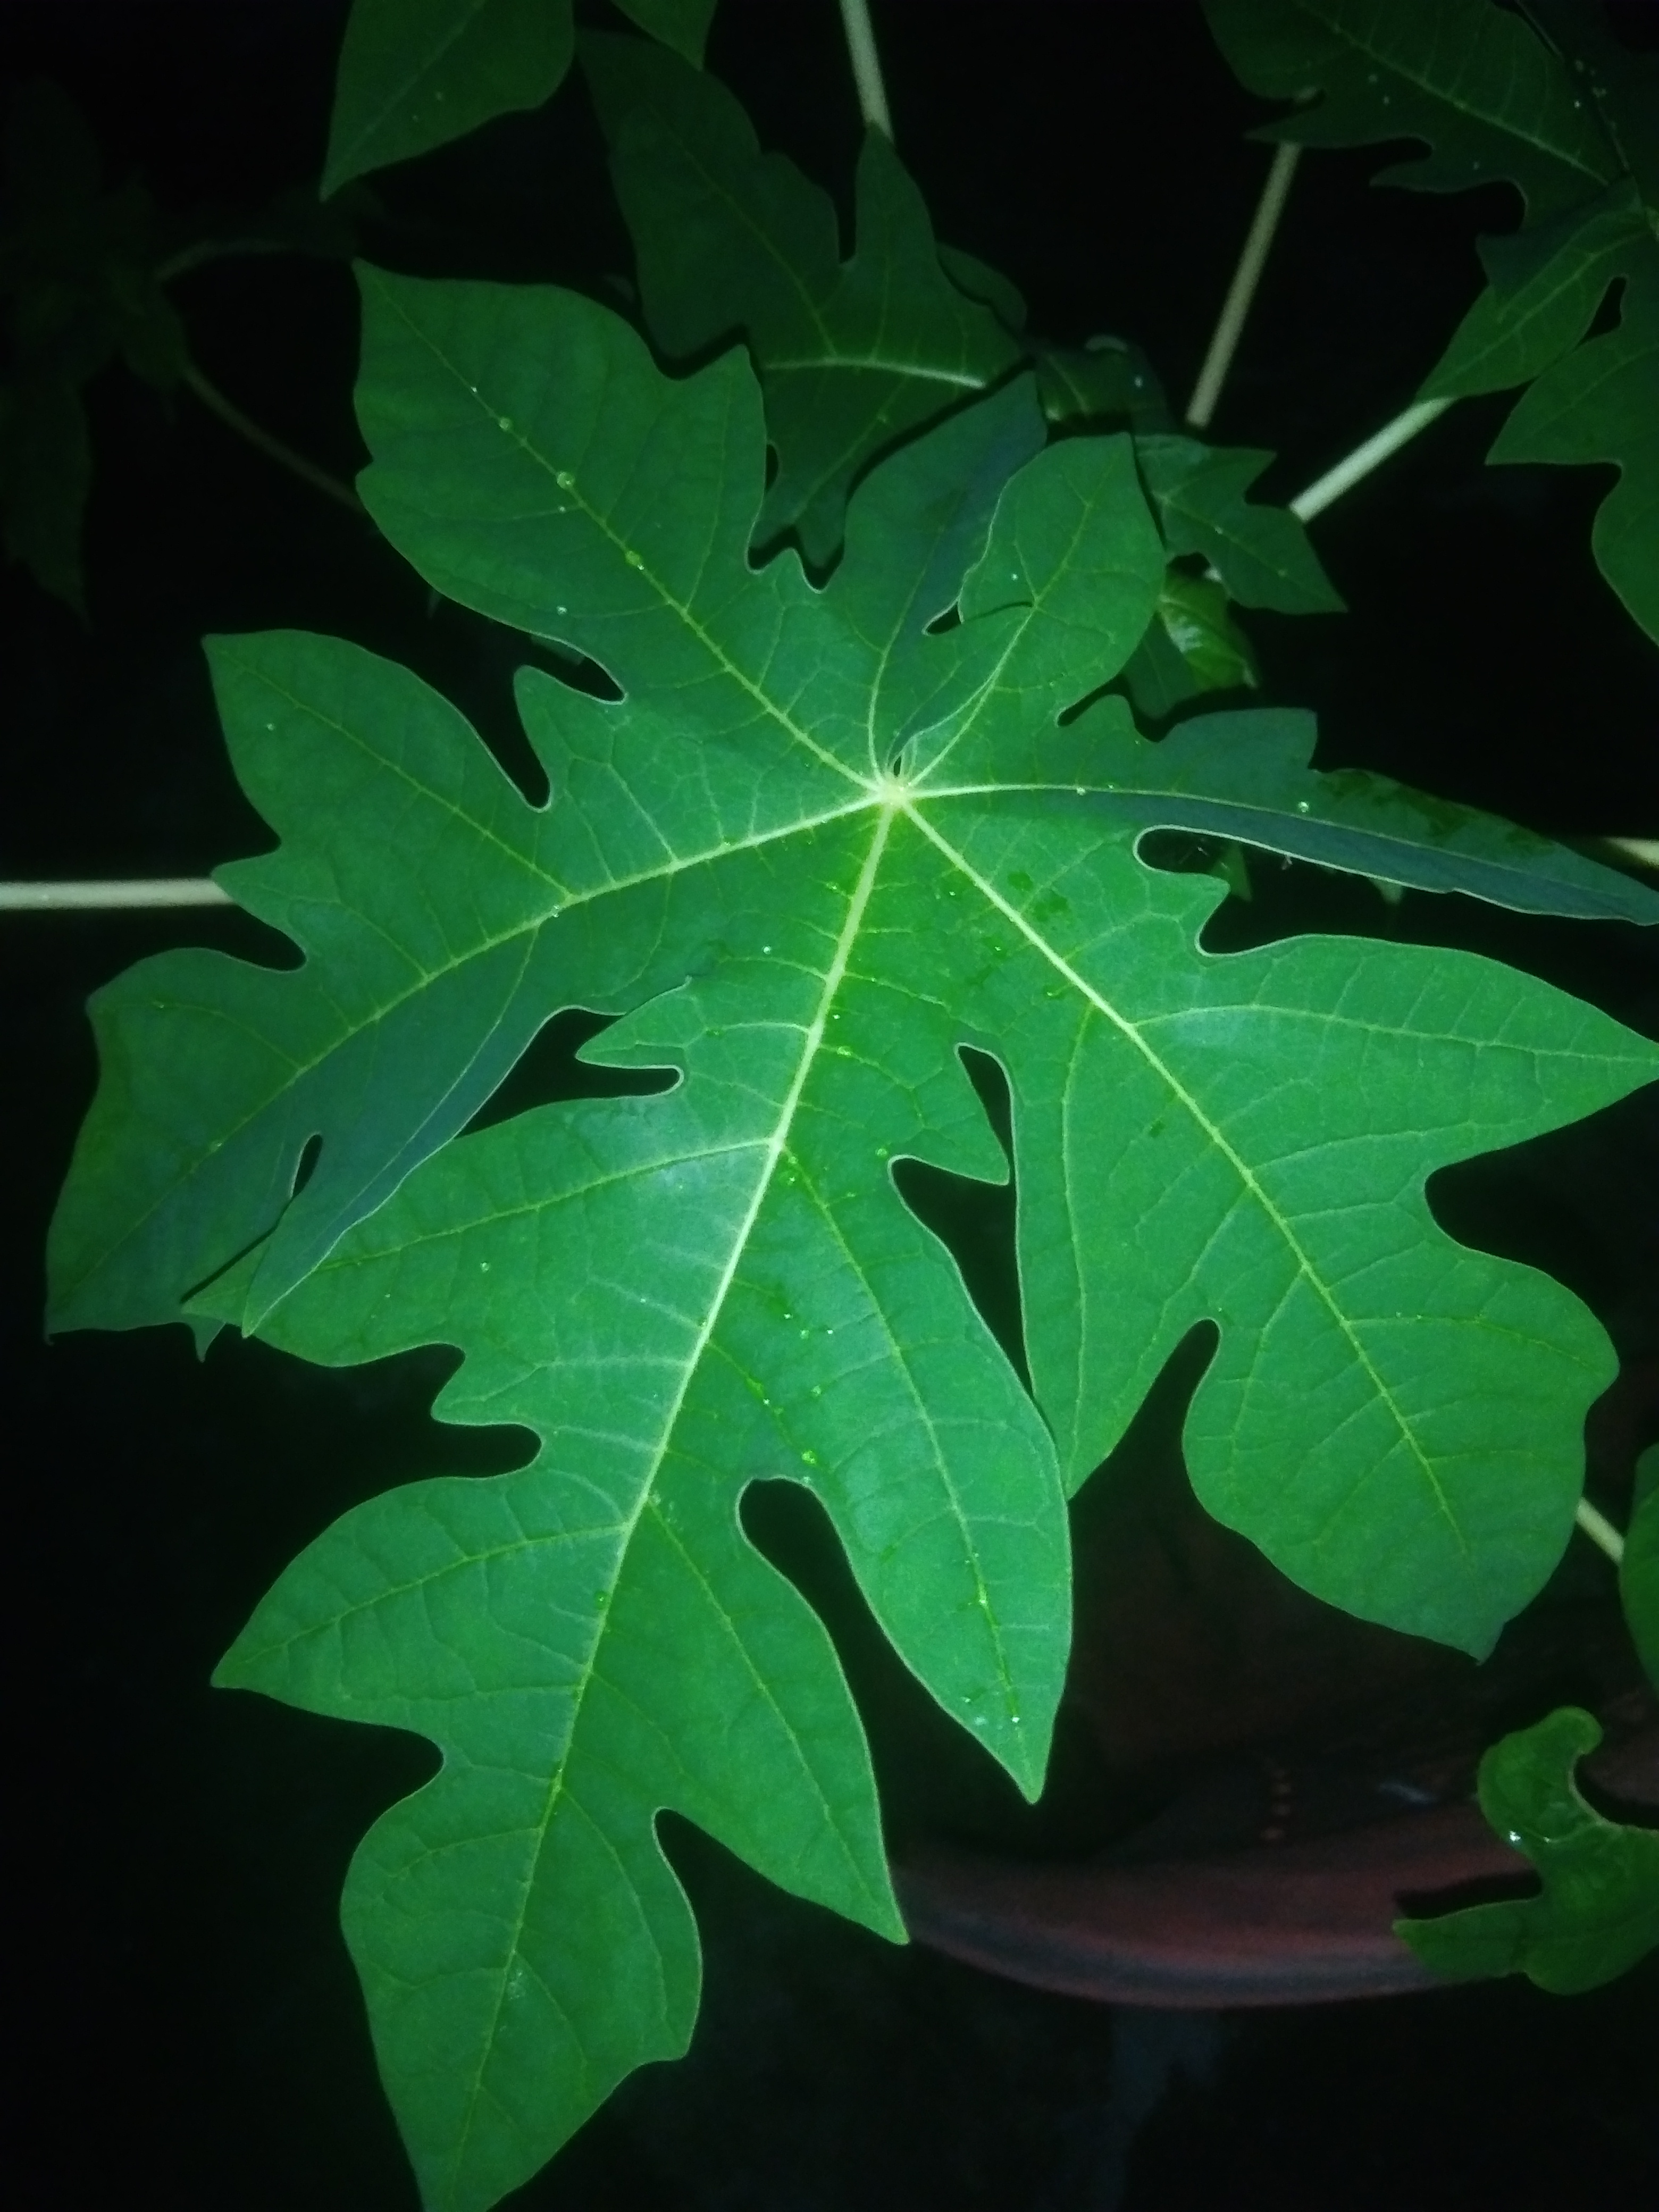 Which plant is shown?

papaya
